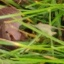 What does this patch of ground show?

grass
